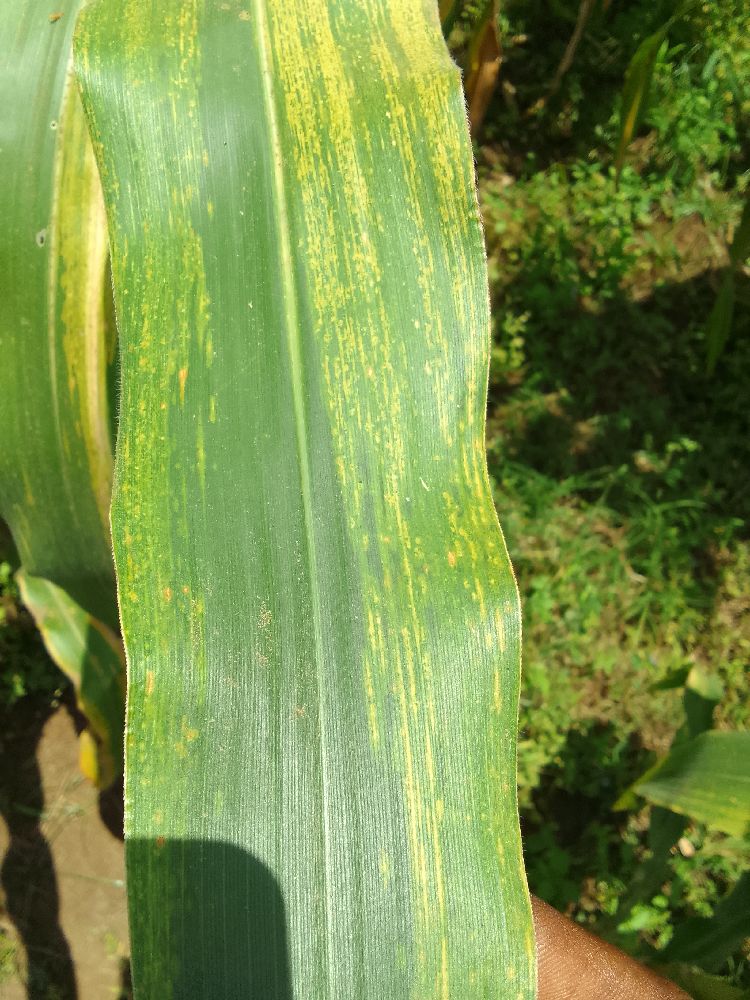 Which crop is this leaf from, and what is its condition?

maize, maize lethal necrosis
